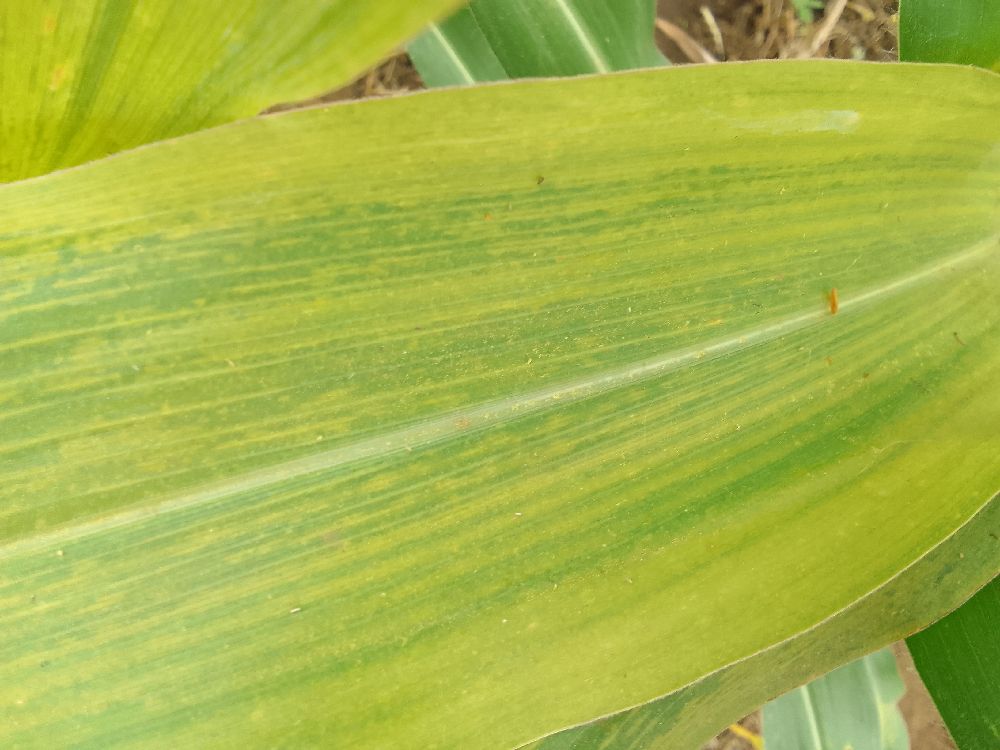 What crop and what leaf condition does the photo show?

maize, maize lethal necrosis
